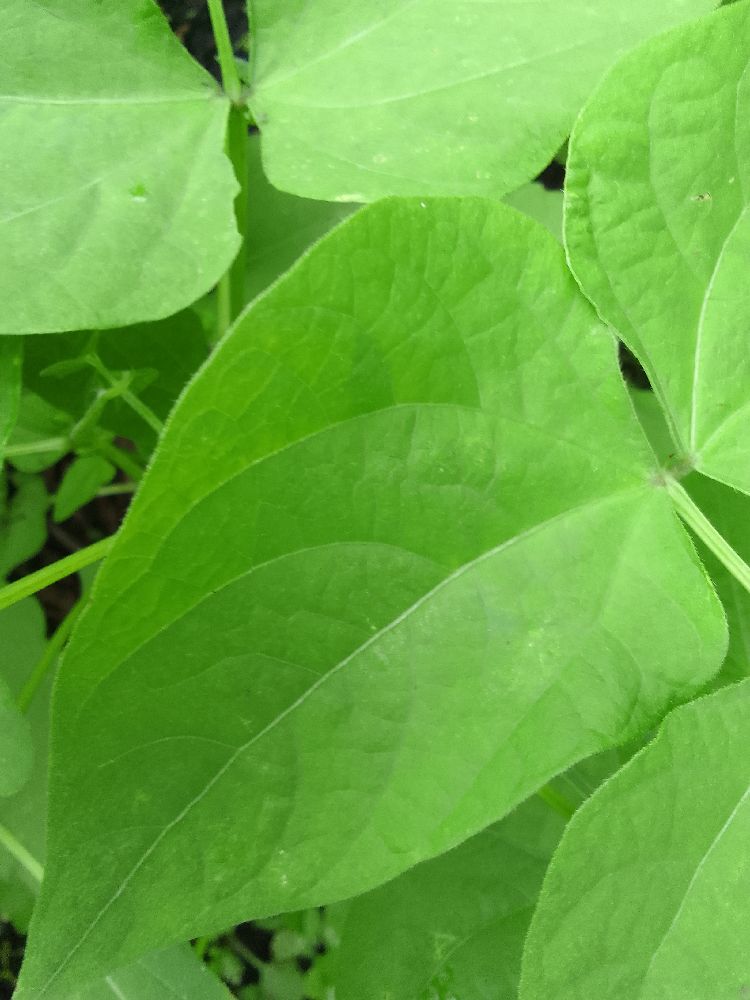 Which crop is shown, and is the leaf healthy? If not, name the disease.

common bean, healthy
